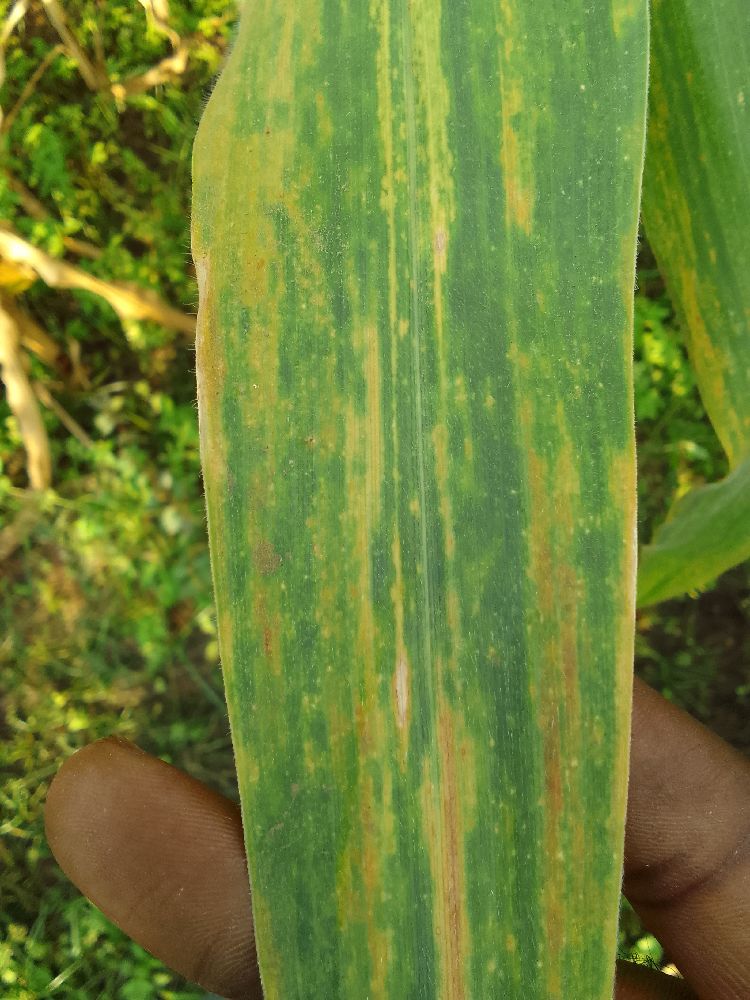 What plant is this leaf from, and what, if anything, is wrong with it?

maize, maize lethal necrosis
